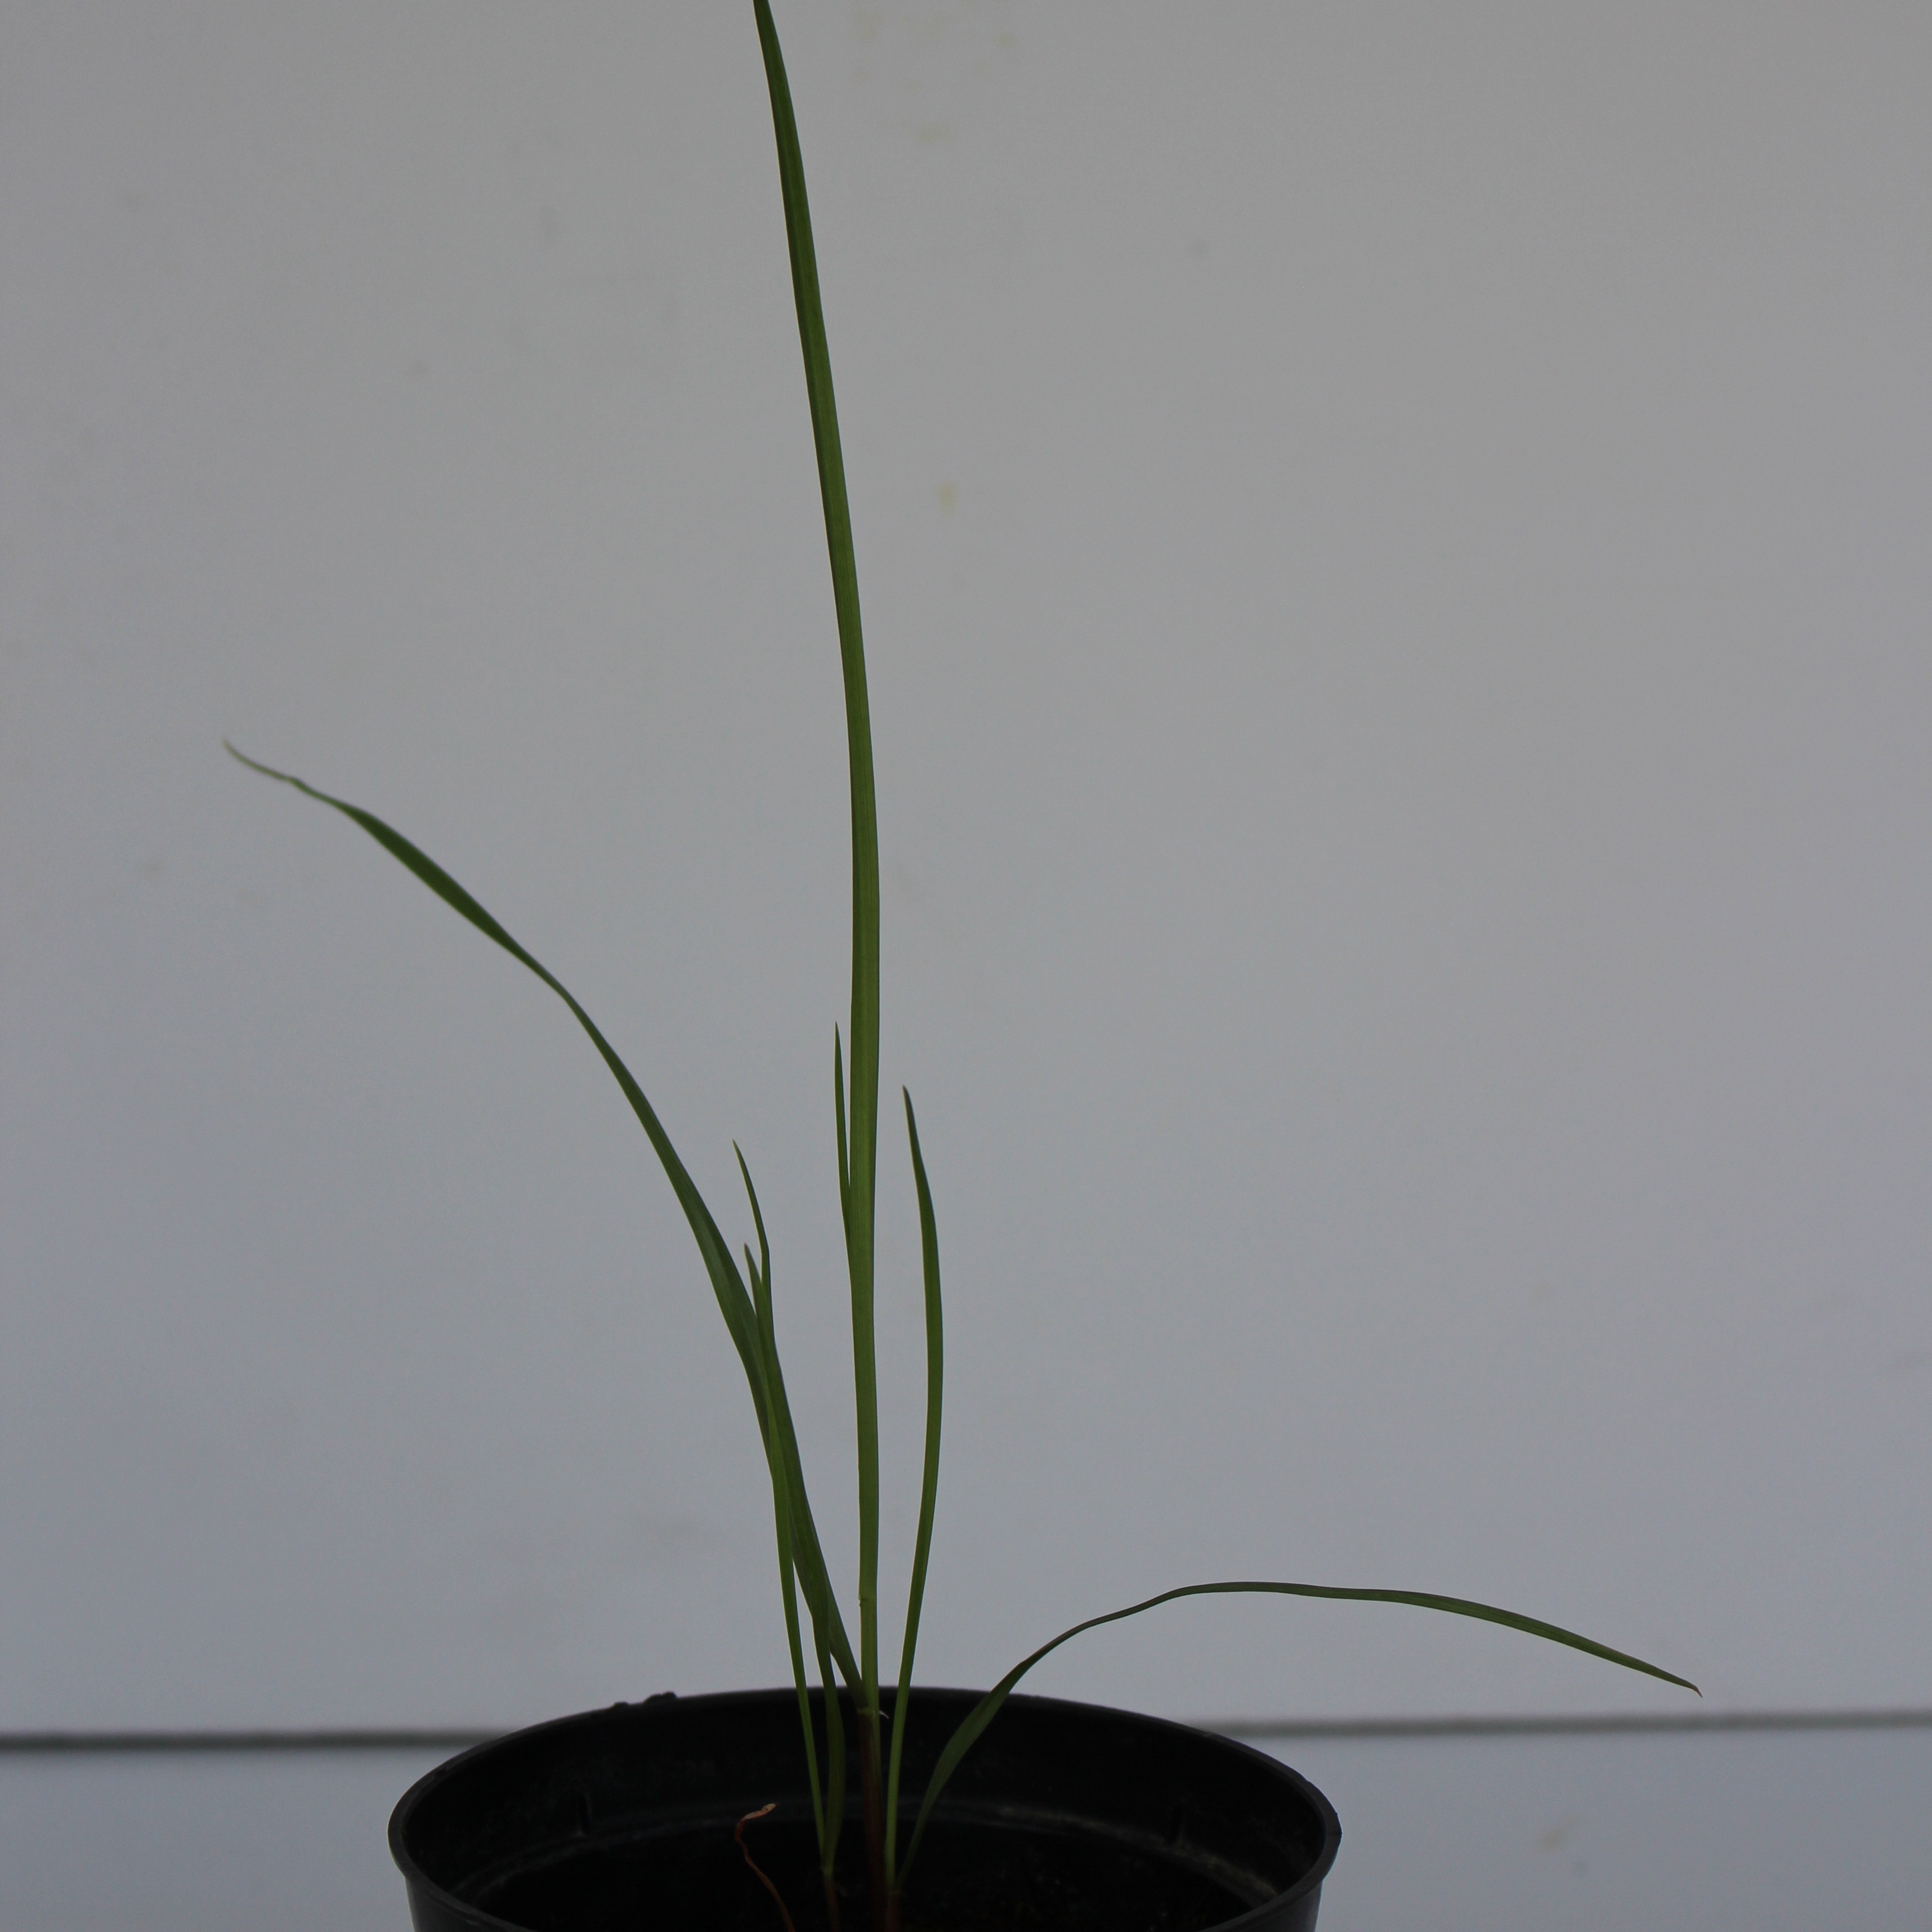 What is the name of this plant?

Lolium multiflorum
